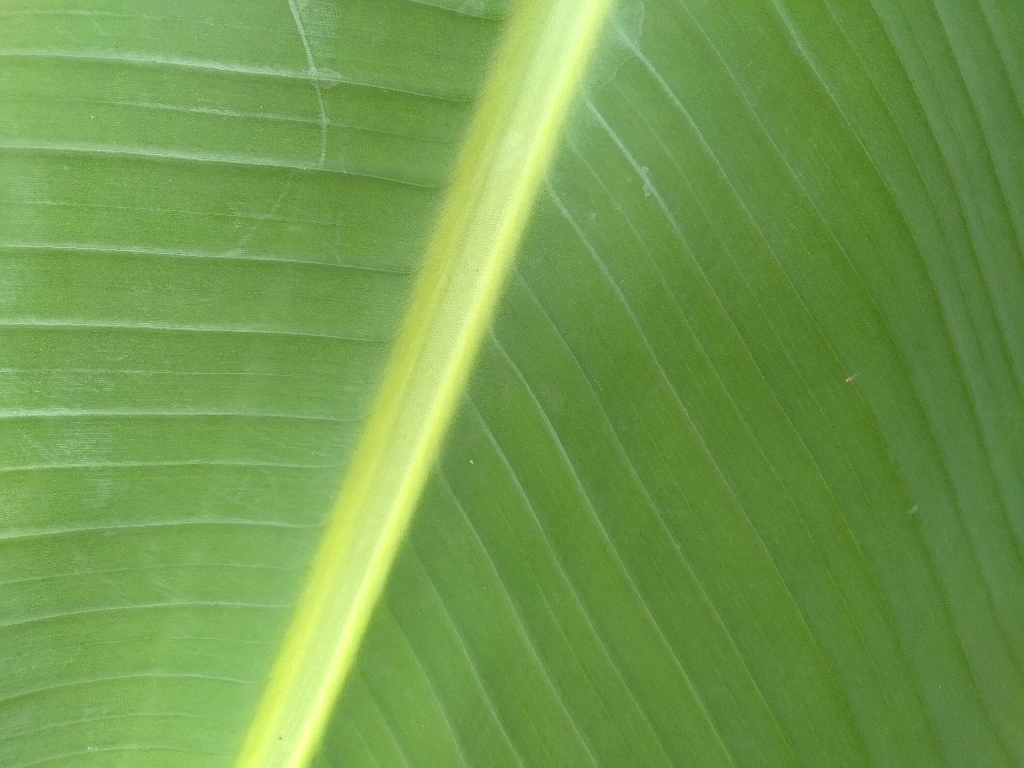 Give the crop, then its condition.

banana, healthy
